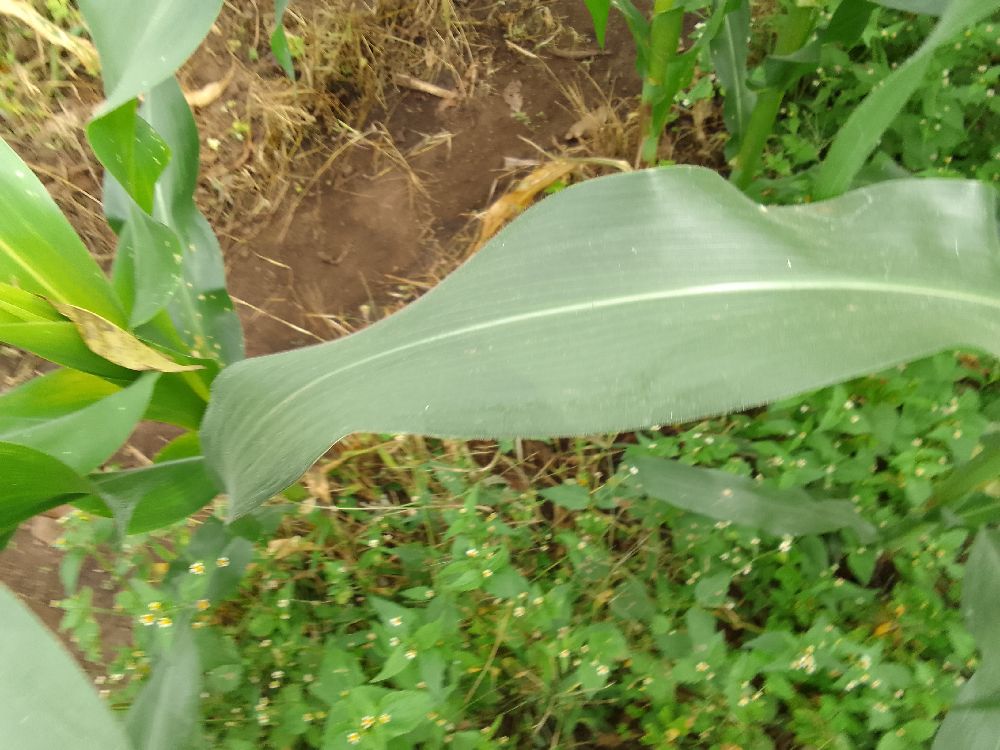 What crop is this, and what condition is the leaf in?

maize, healthy
